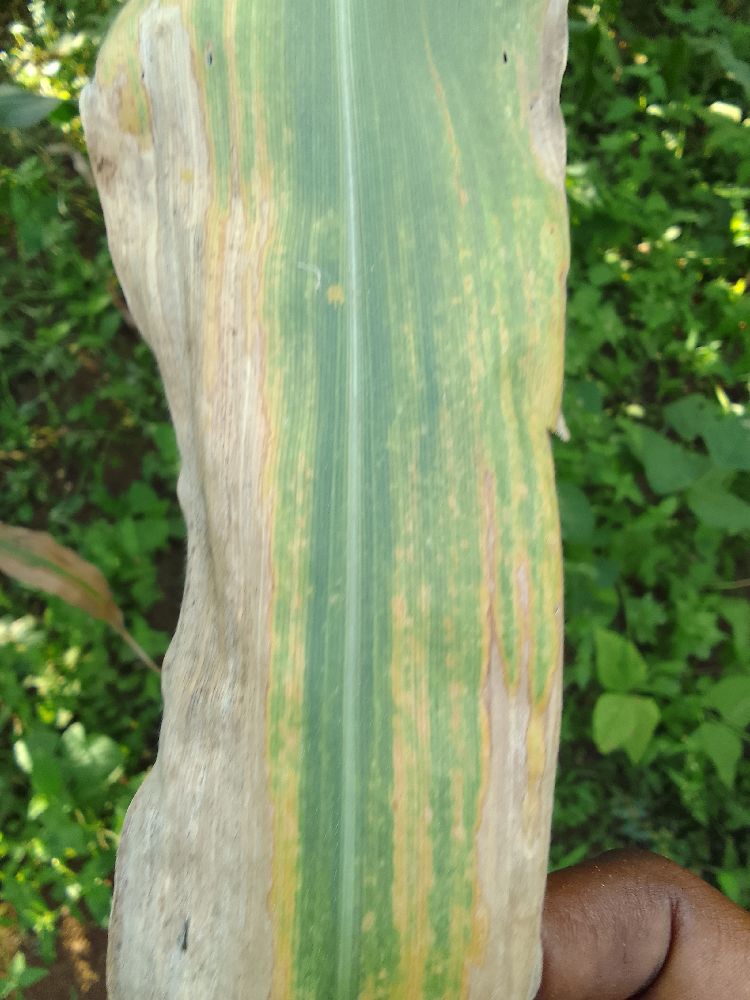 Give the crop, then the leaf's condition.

maize, maize lethal necrosis
